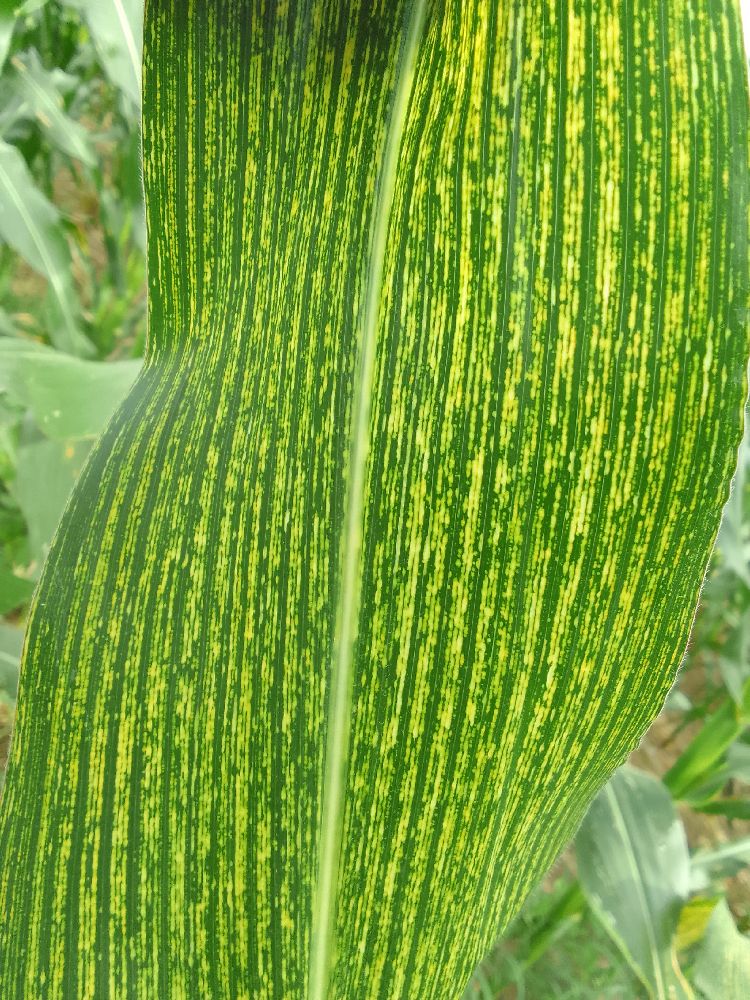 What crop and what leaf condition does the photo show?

maize, maize streak virus
